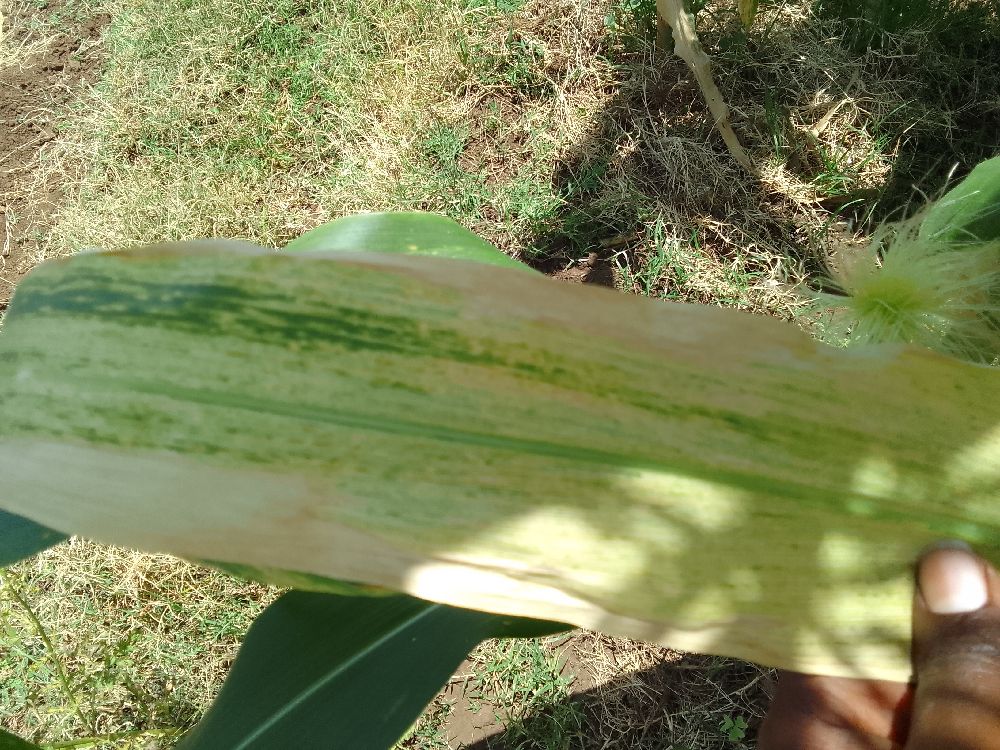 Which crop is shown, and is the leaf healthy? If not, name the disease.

maize, maize lethal necrosis
